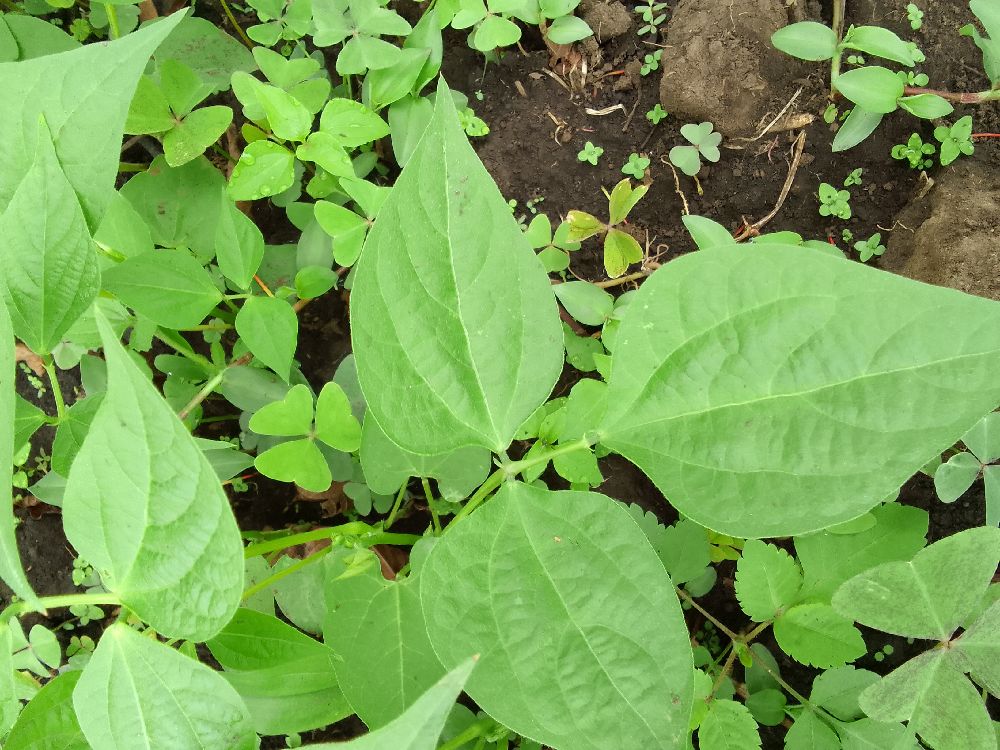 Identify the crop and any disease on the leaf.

common bean, healthy
